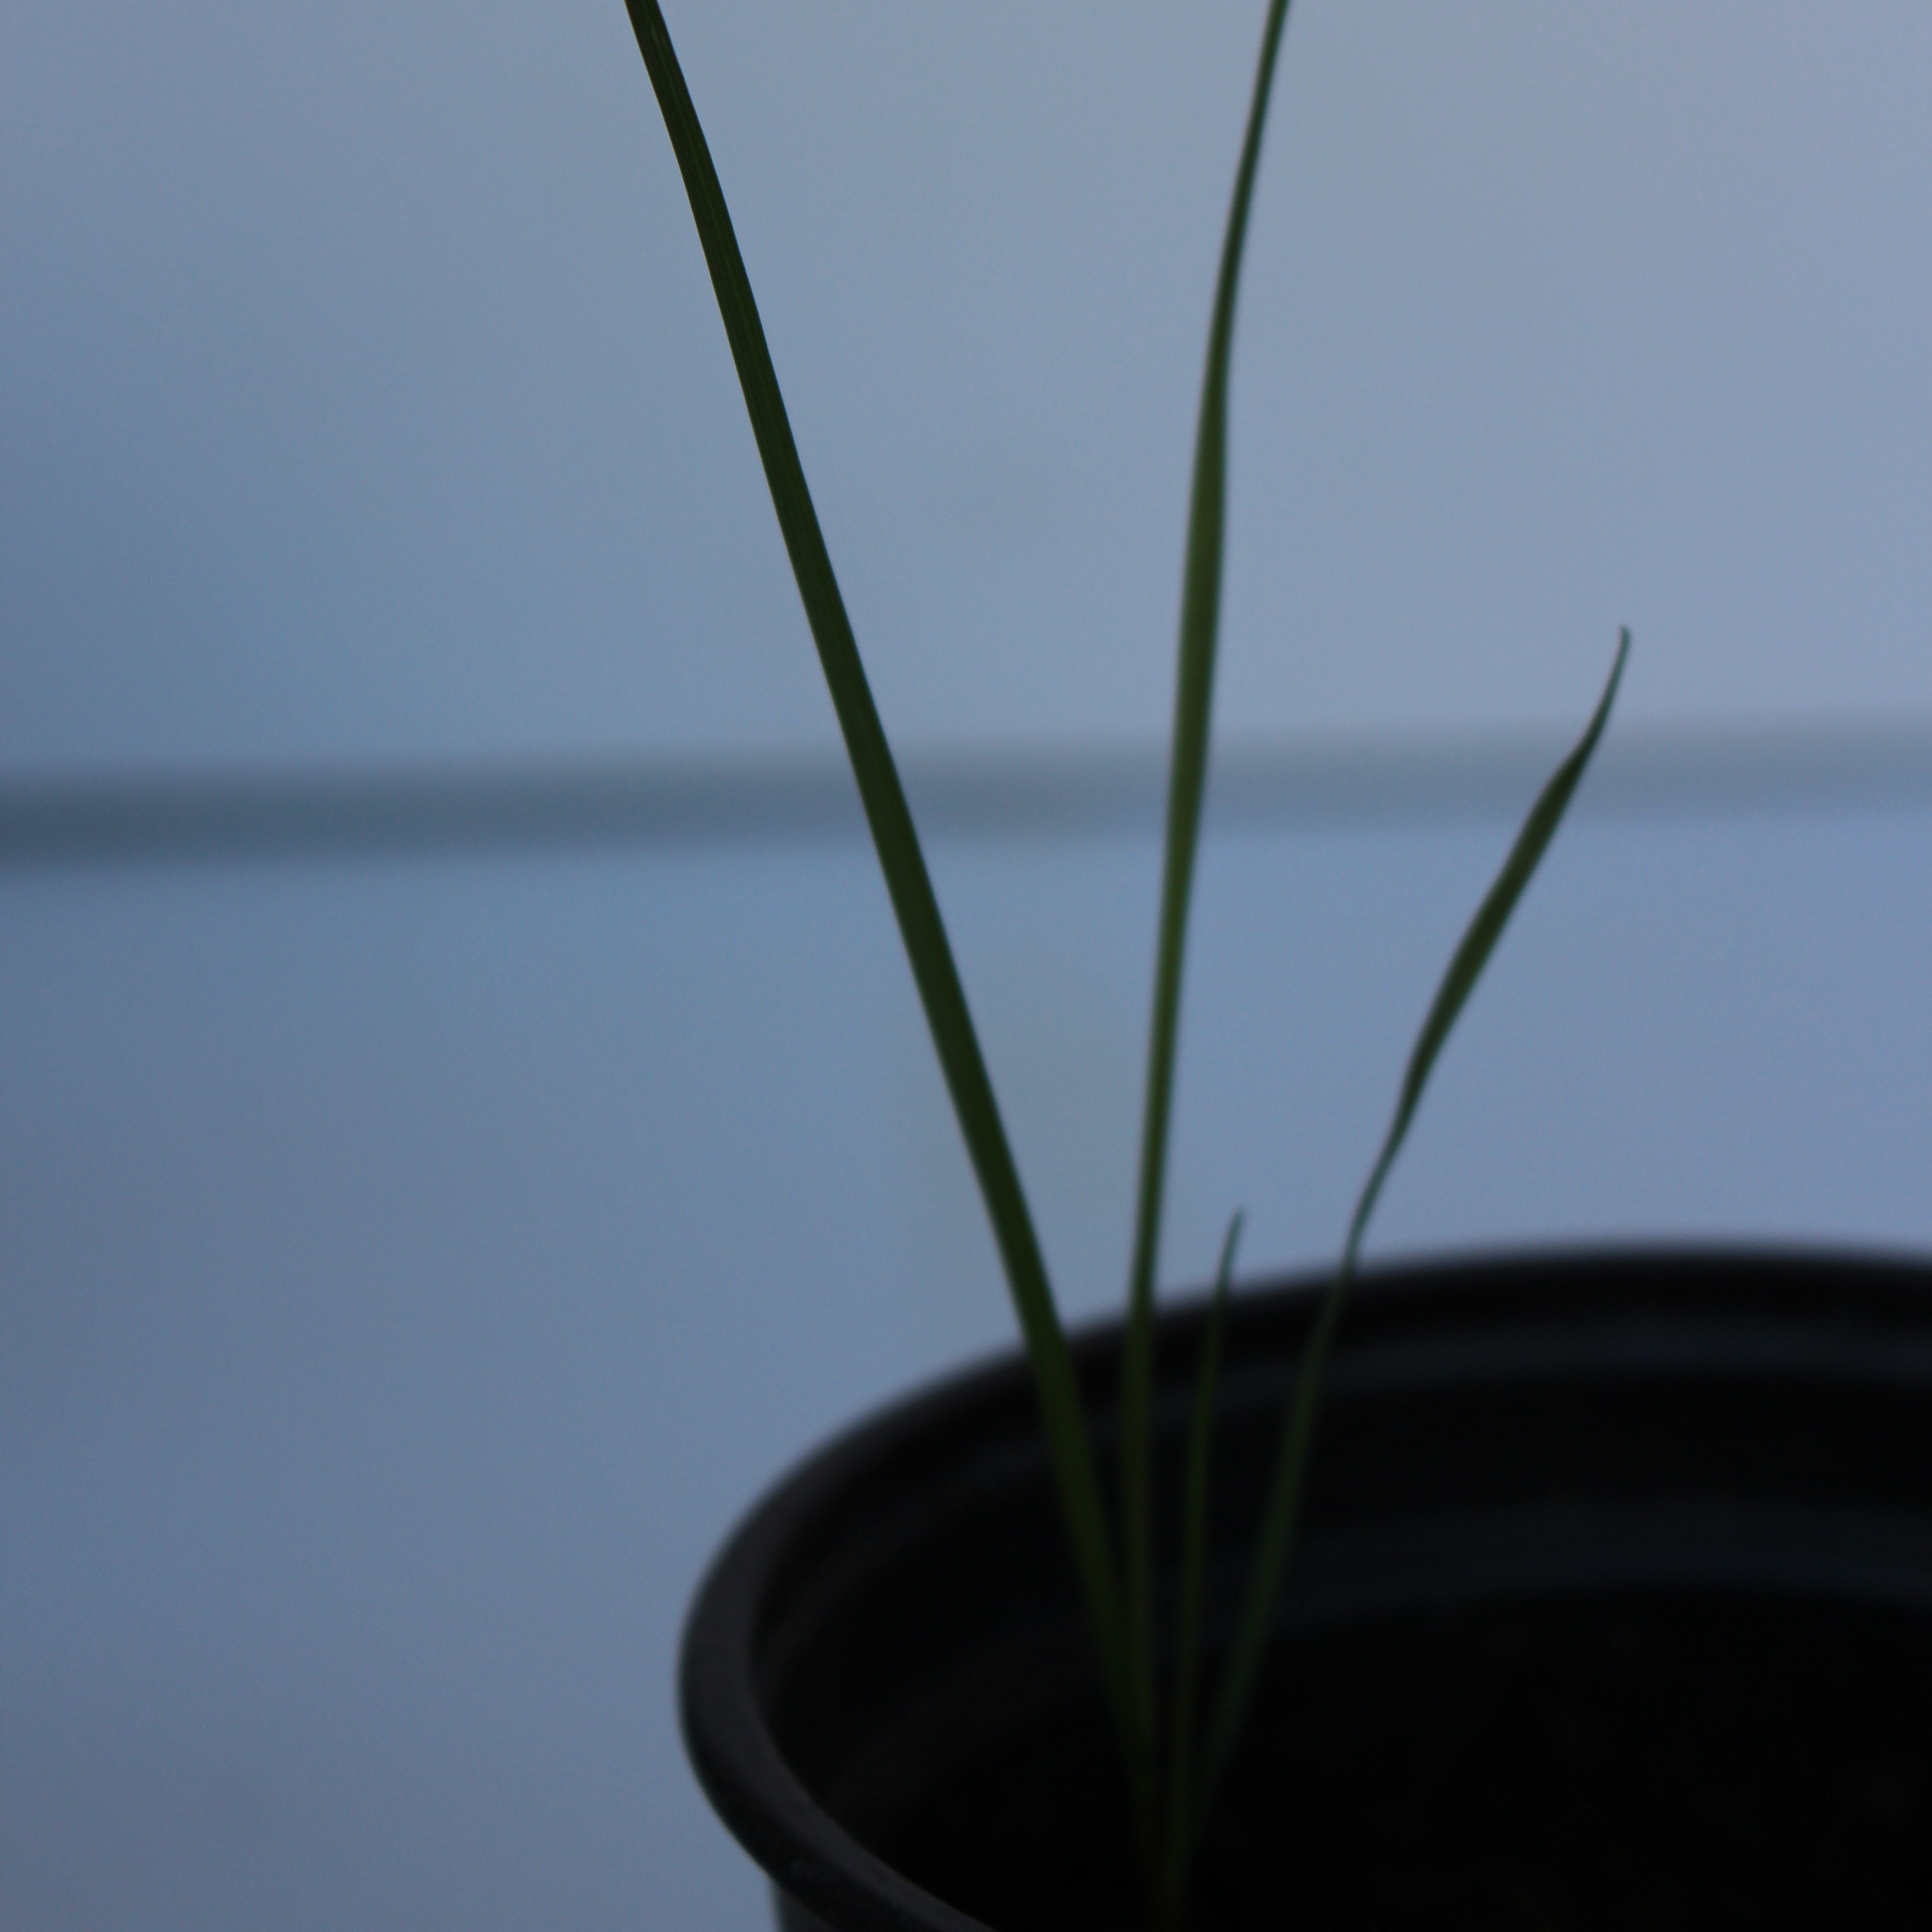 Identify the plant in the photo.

Lolium multiflorum
